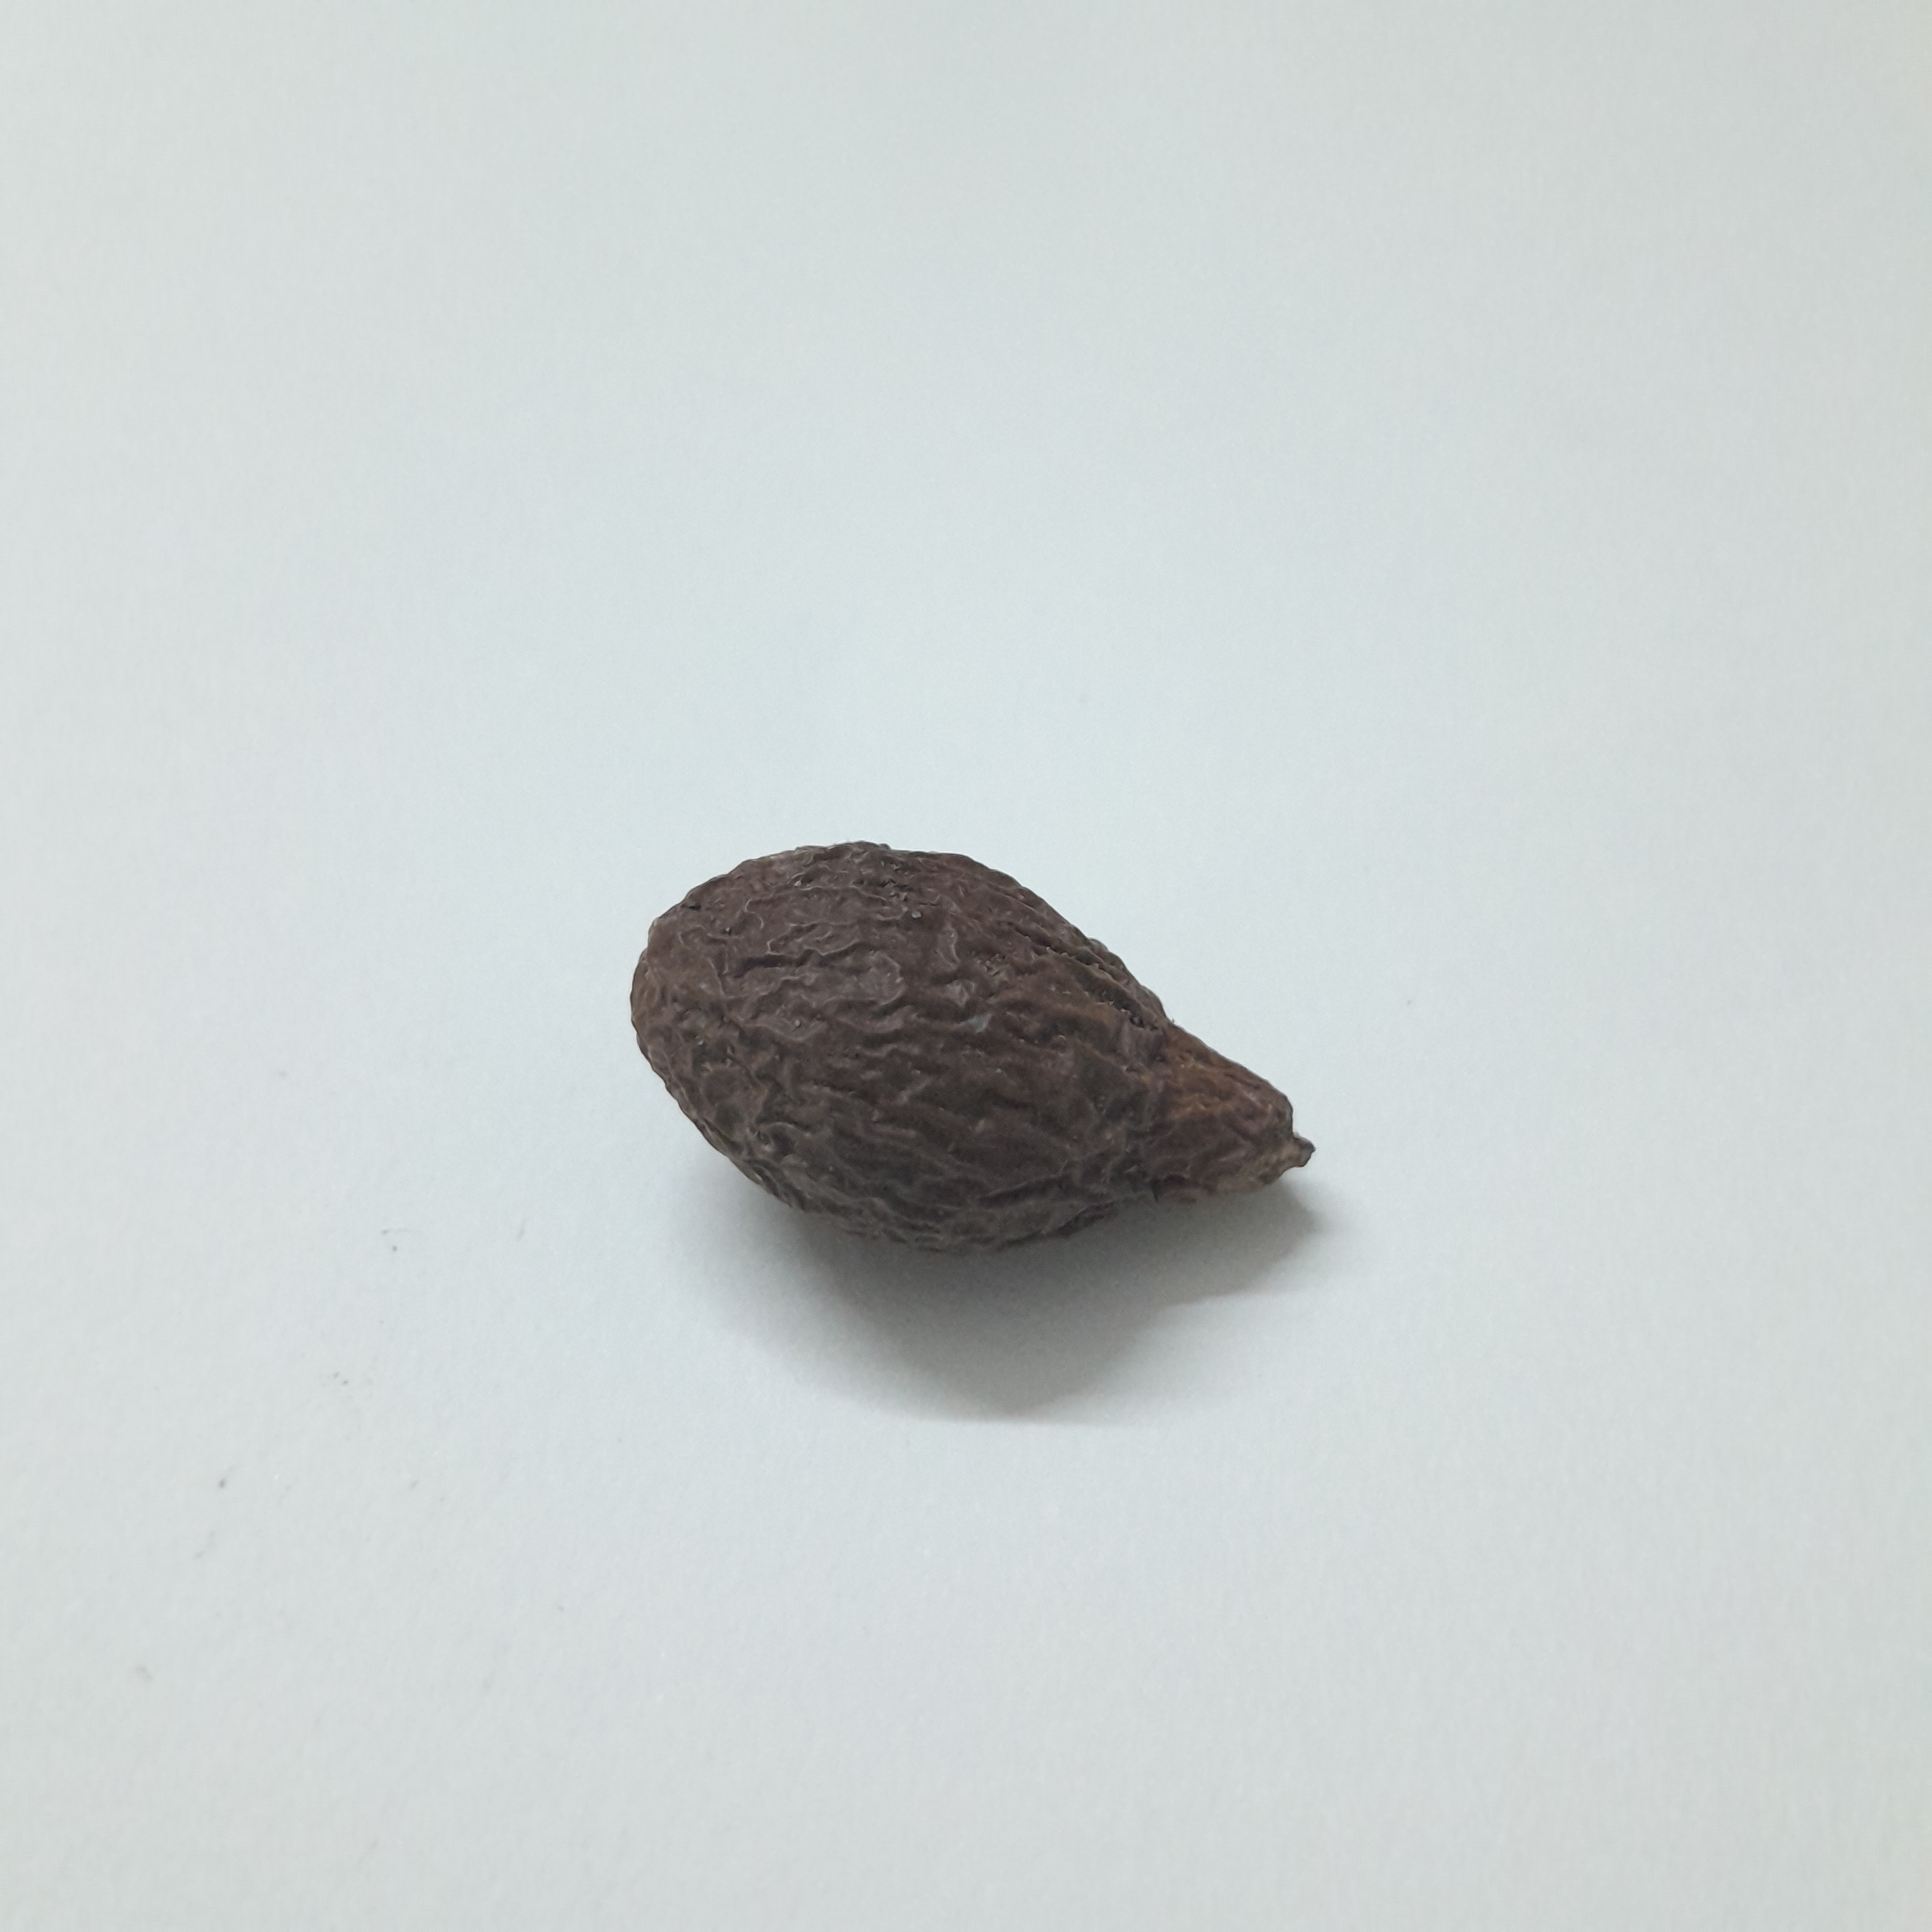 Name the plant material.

niranjanphal
